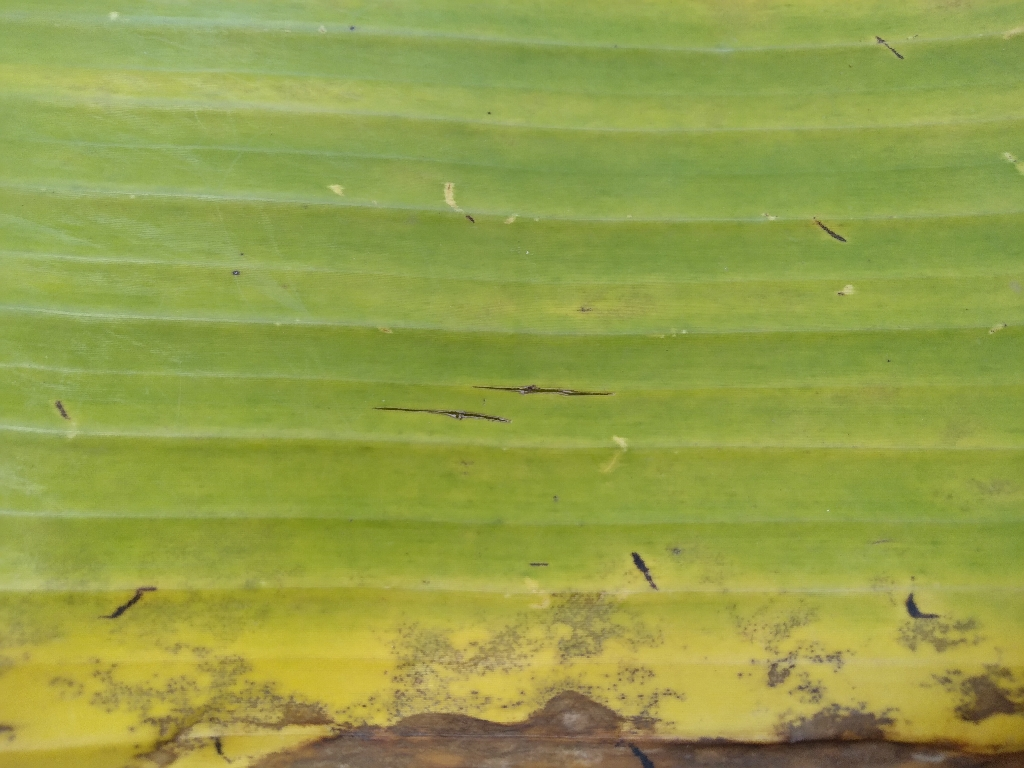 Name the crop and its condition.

banana, fusarium wilt race 1
